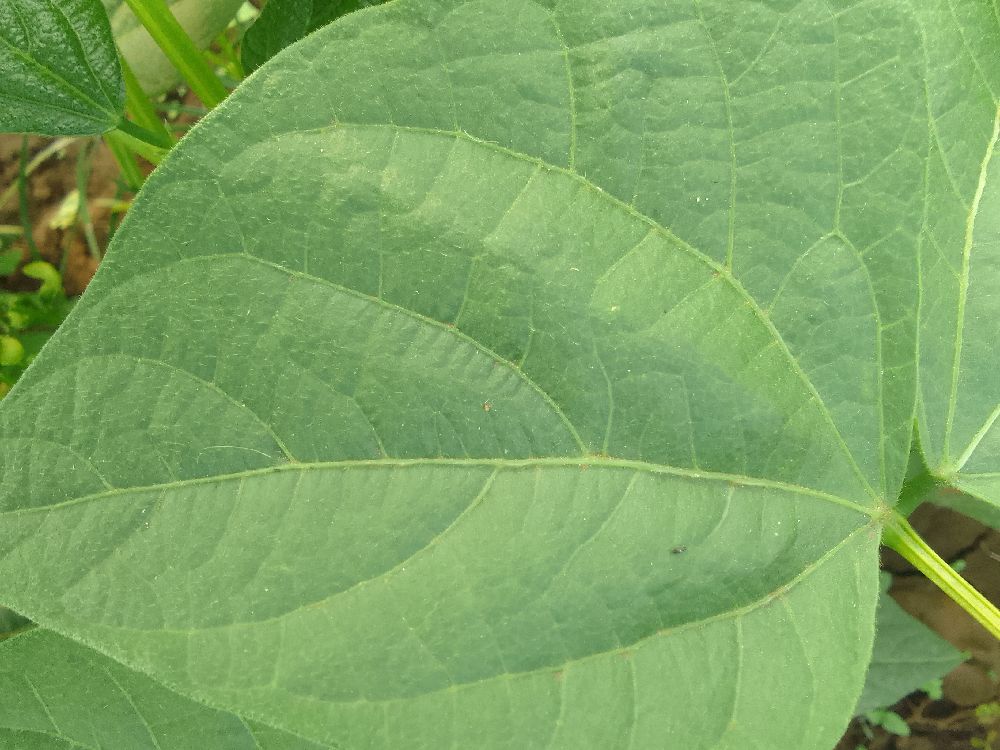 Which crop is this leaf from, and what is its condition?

common bean, healthy
